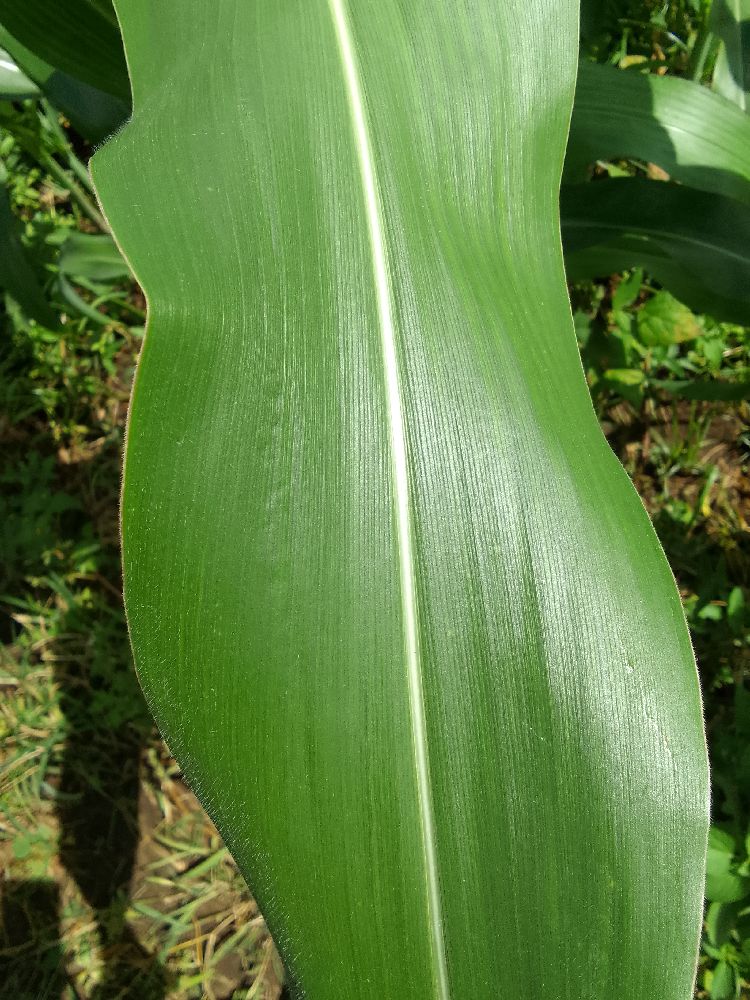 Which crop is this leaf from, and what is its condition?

maize, healthy
